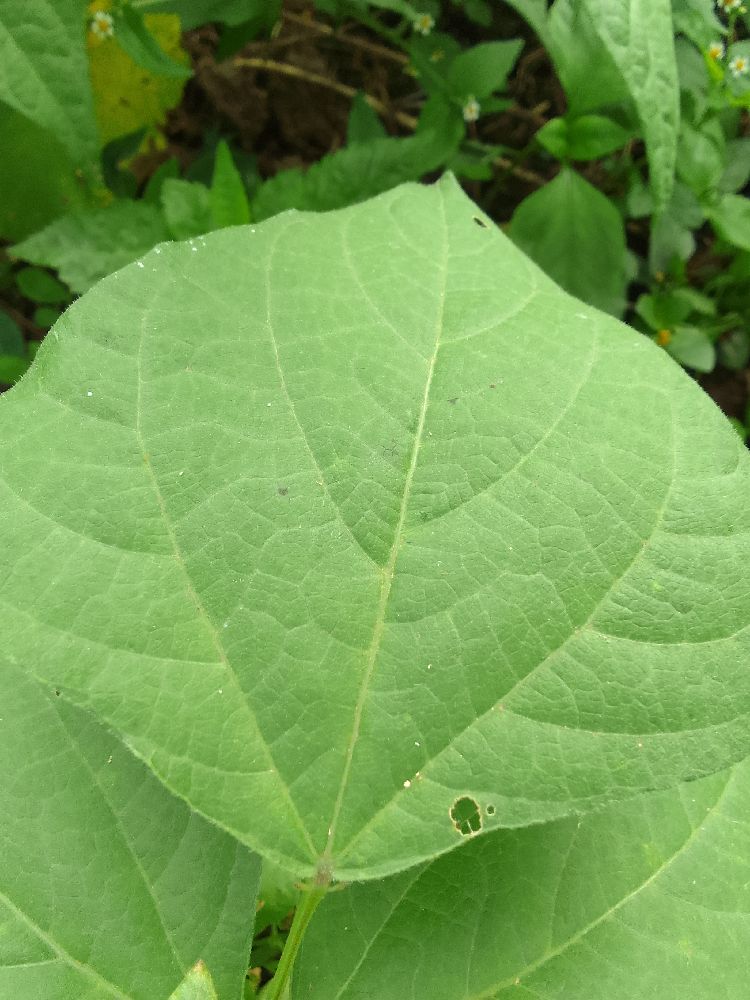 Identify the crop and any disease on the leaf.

common bean, healthy
